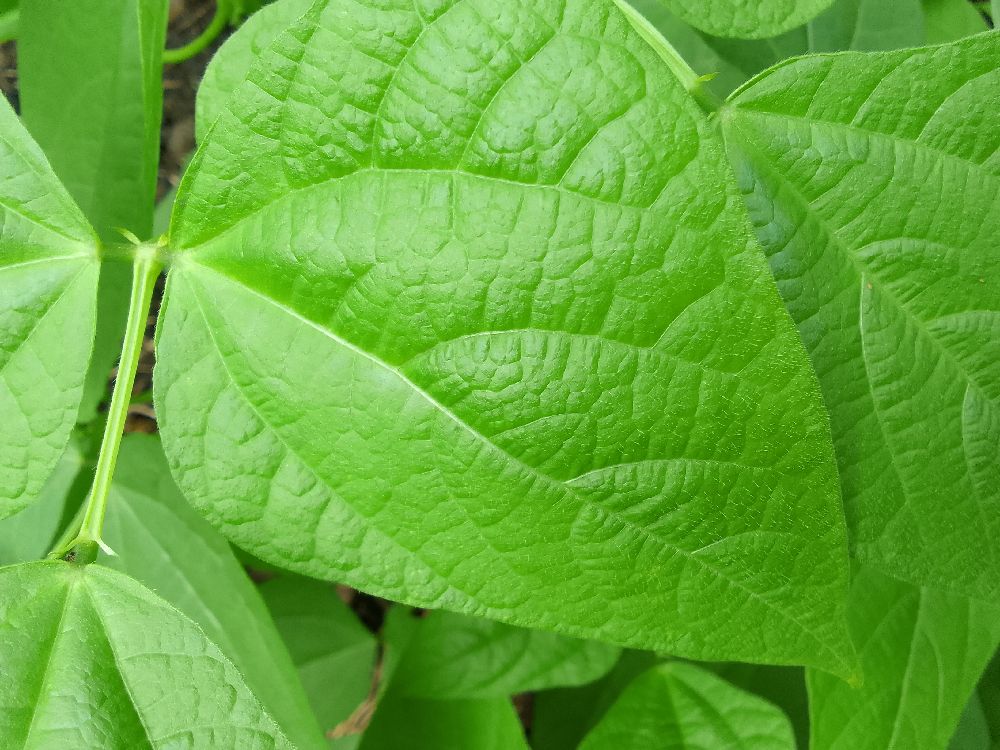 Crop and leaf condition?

common bean, healthy
